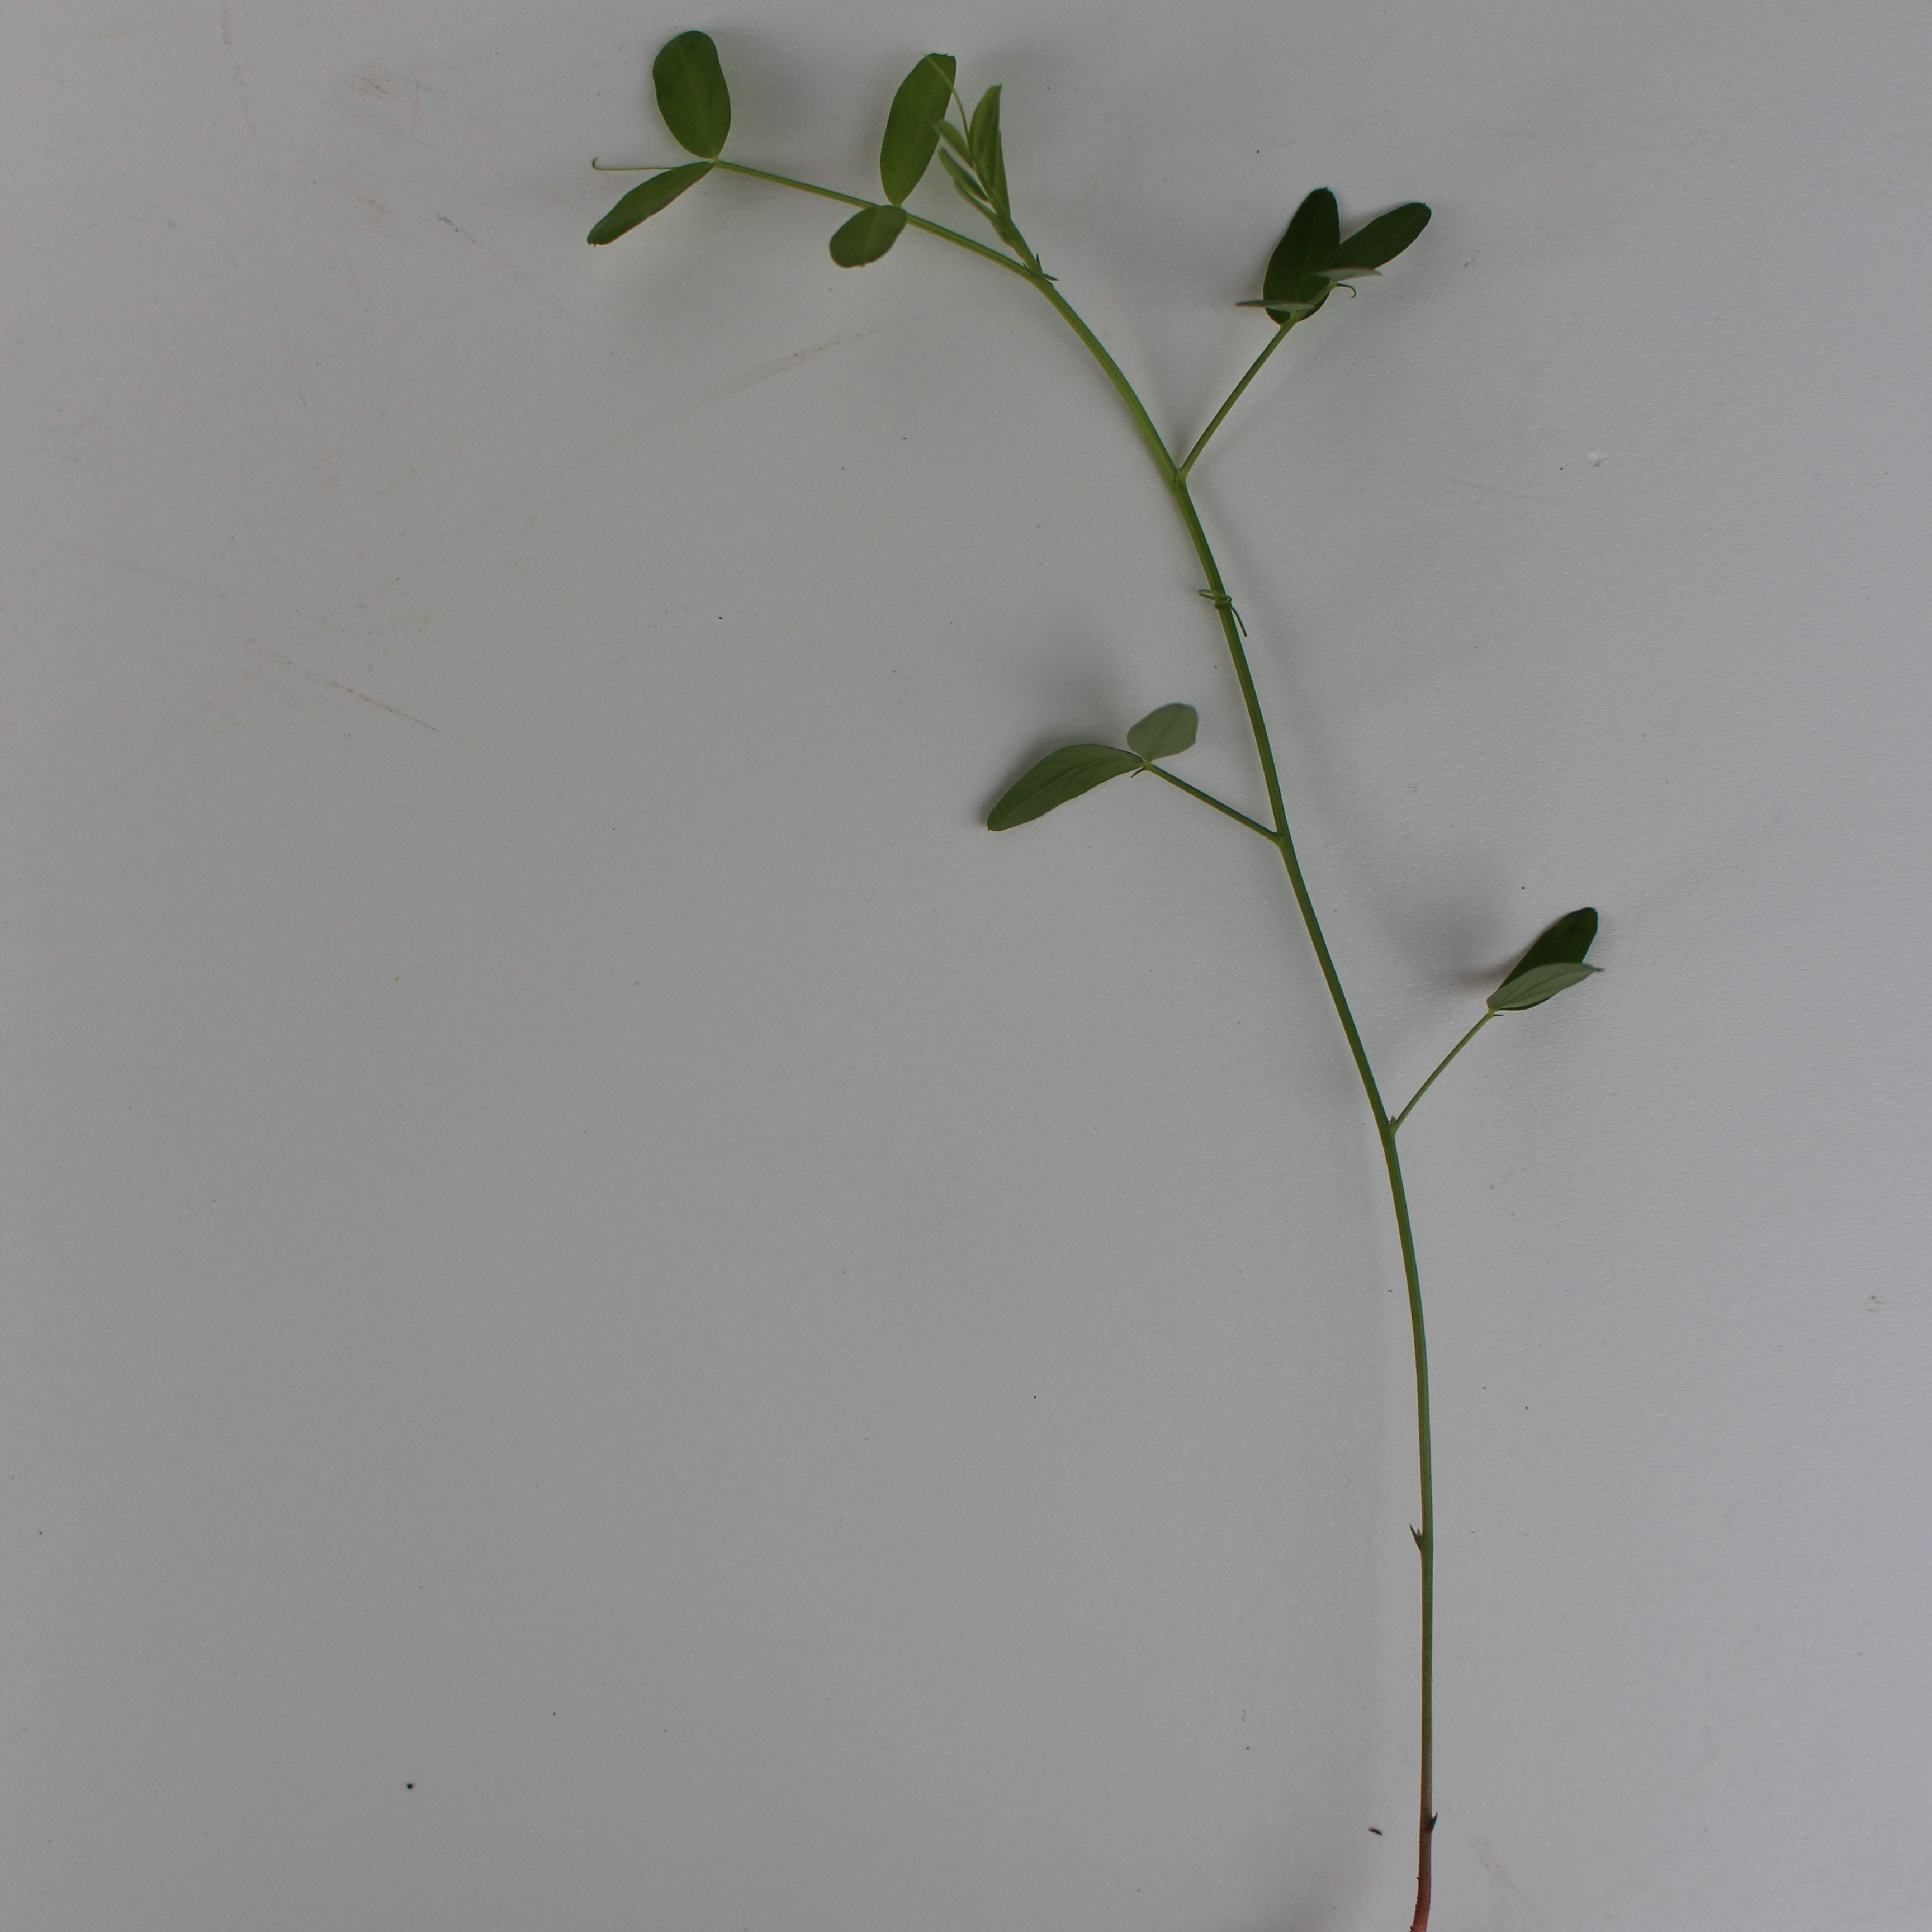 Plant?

Vicia sativa
